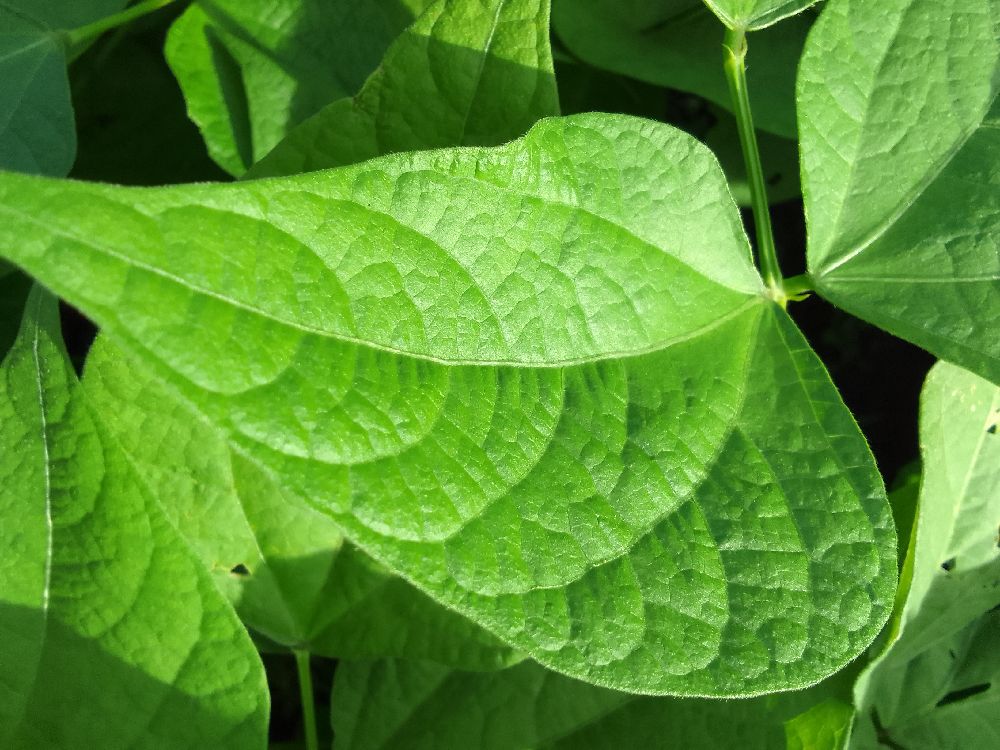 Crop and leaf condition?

common bean, healthy
